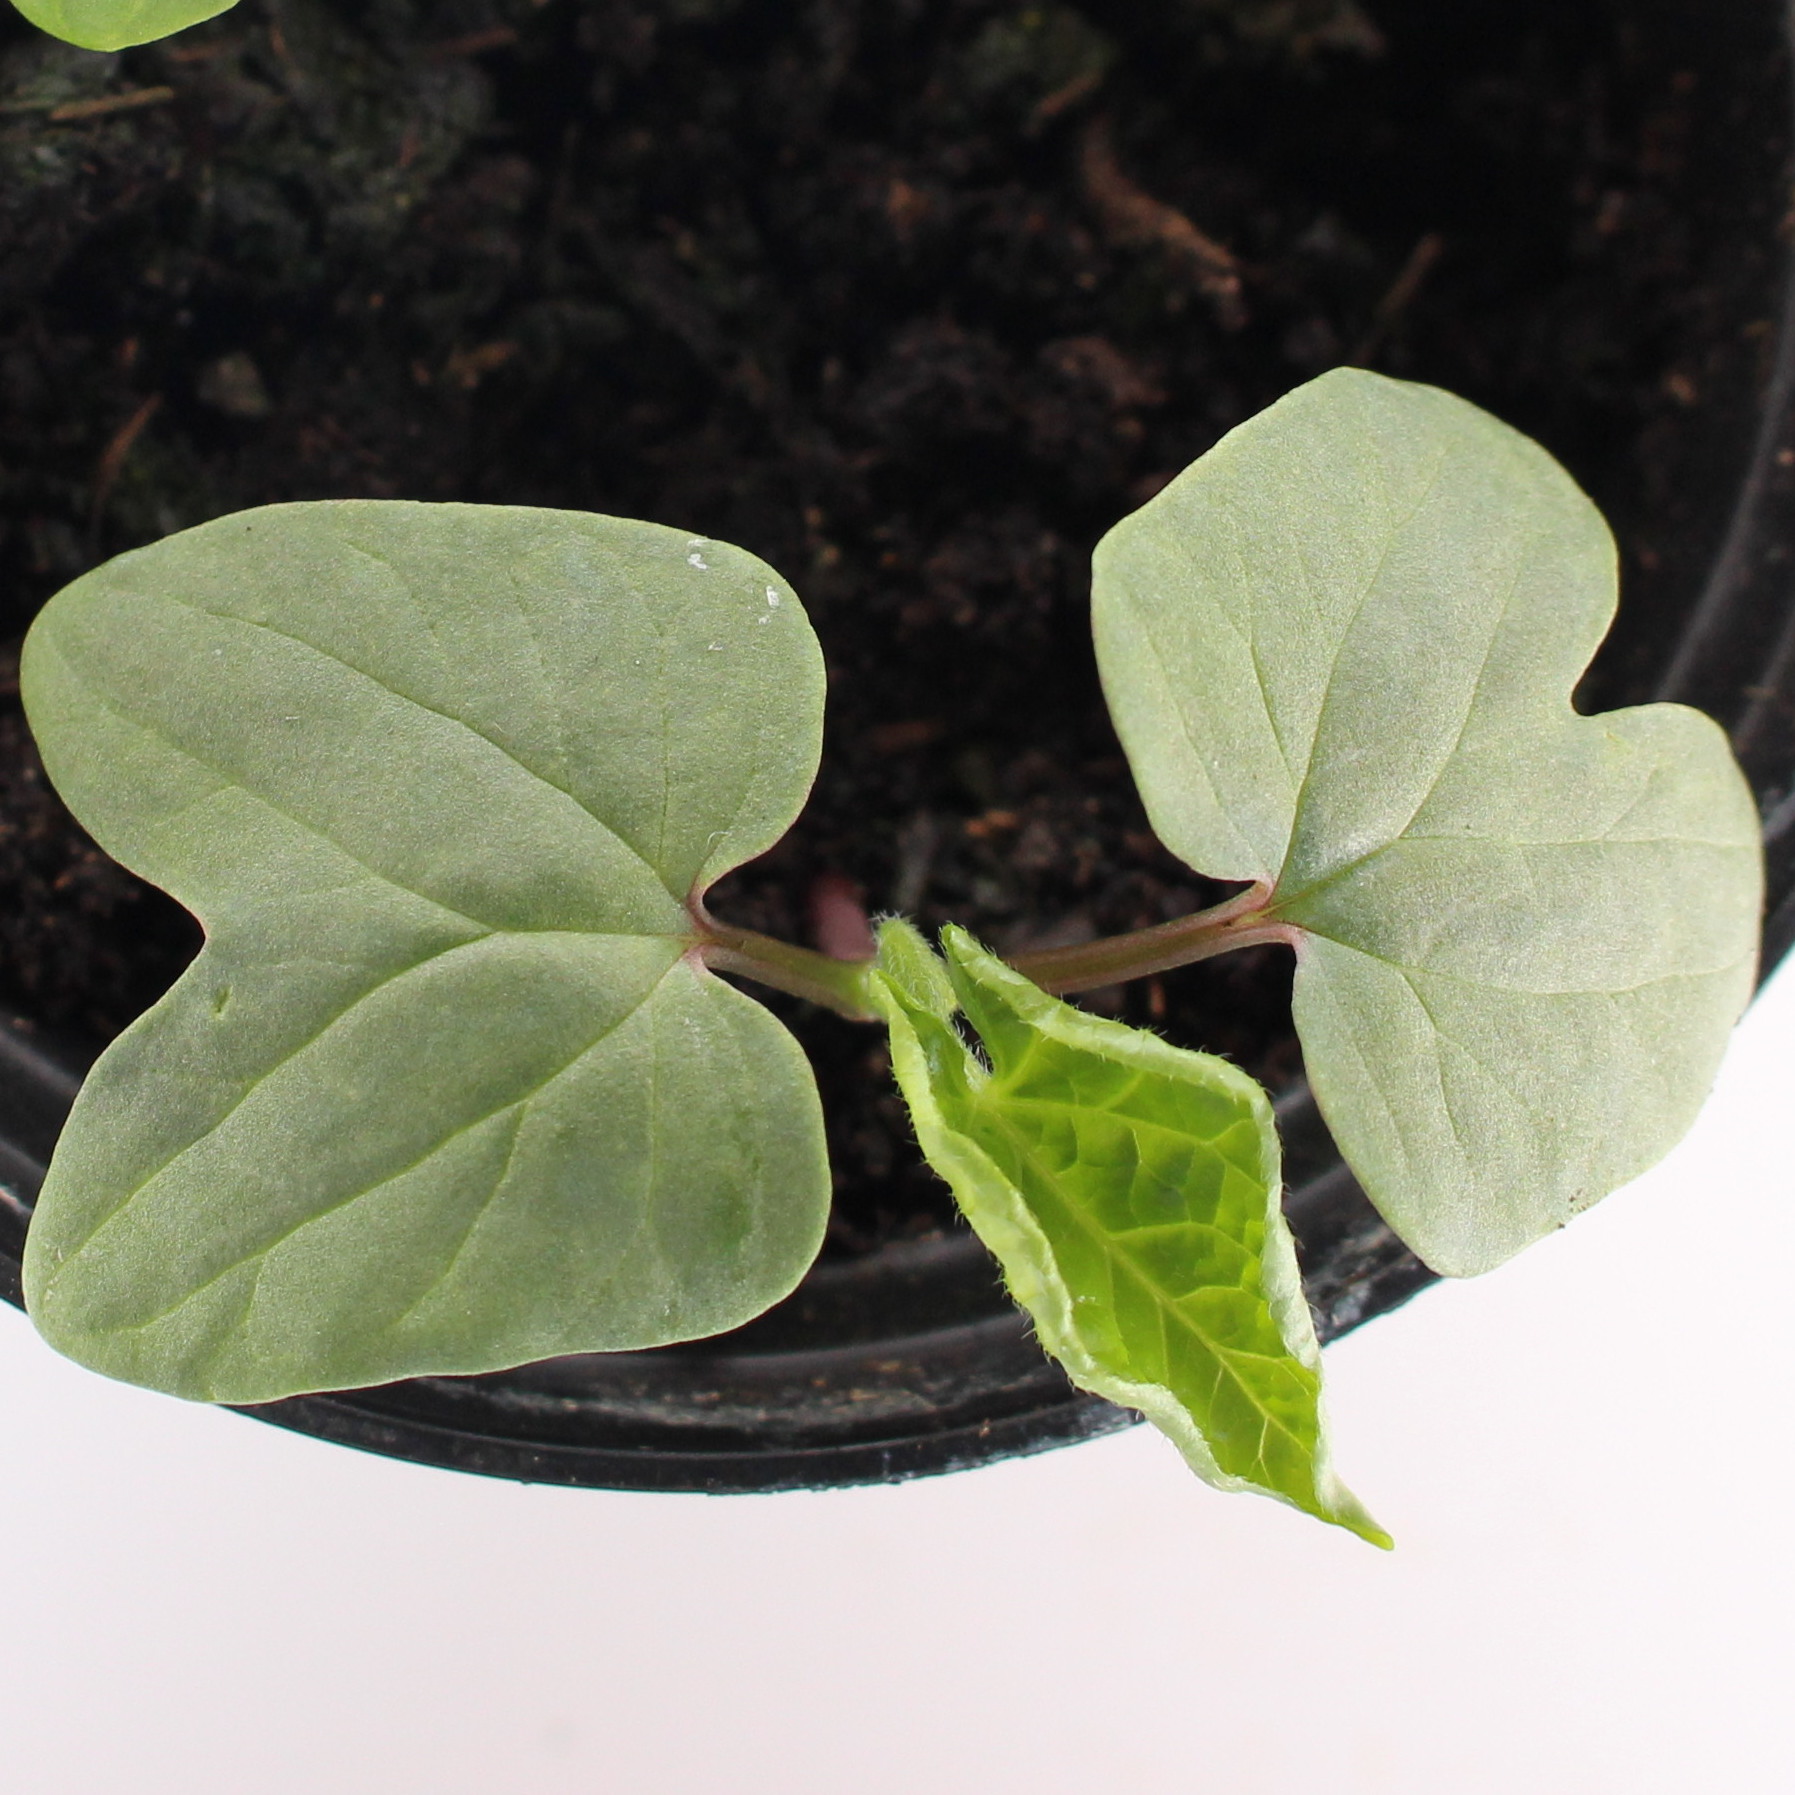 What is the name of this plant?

Convolvulus arvensis
